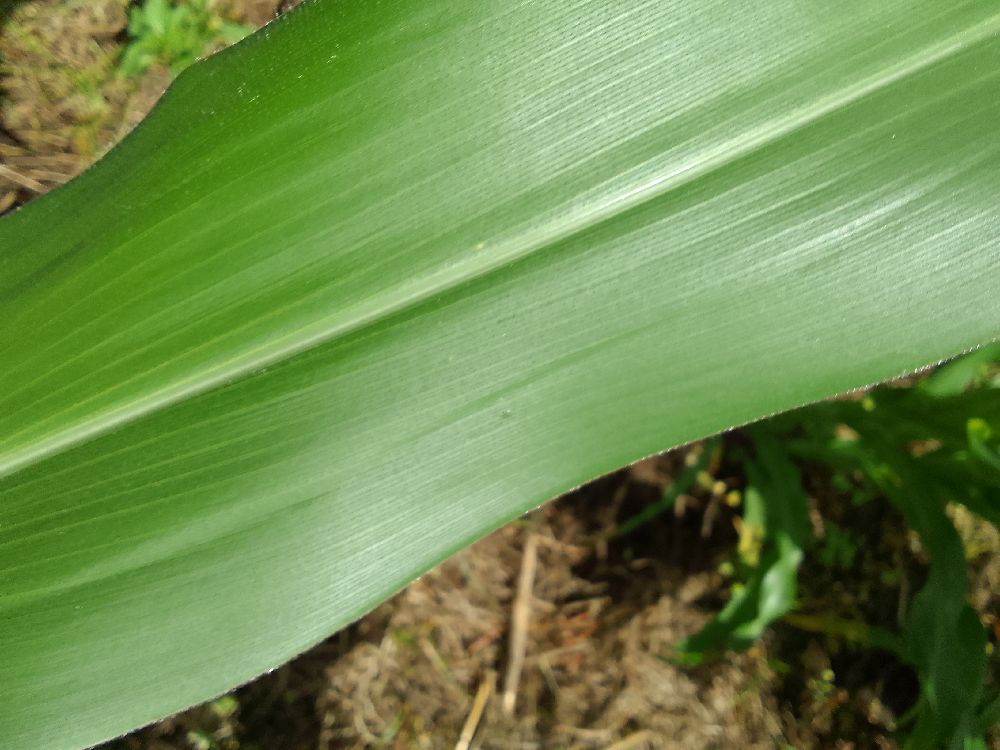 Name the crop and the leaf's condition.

maize, healthy
